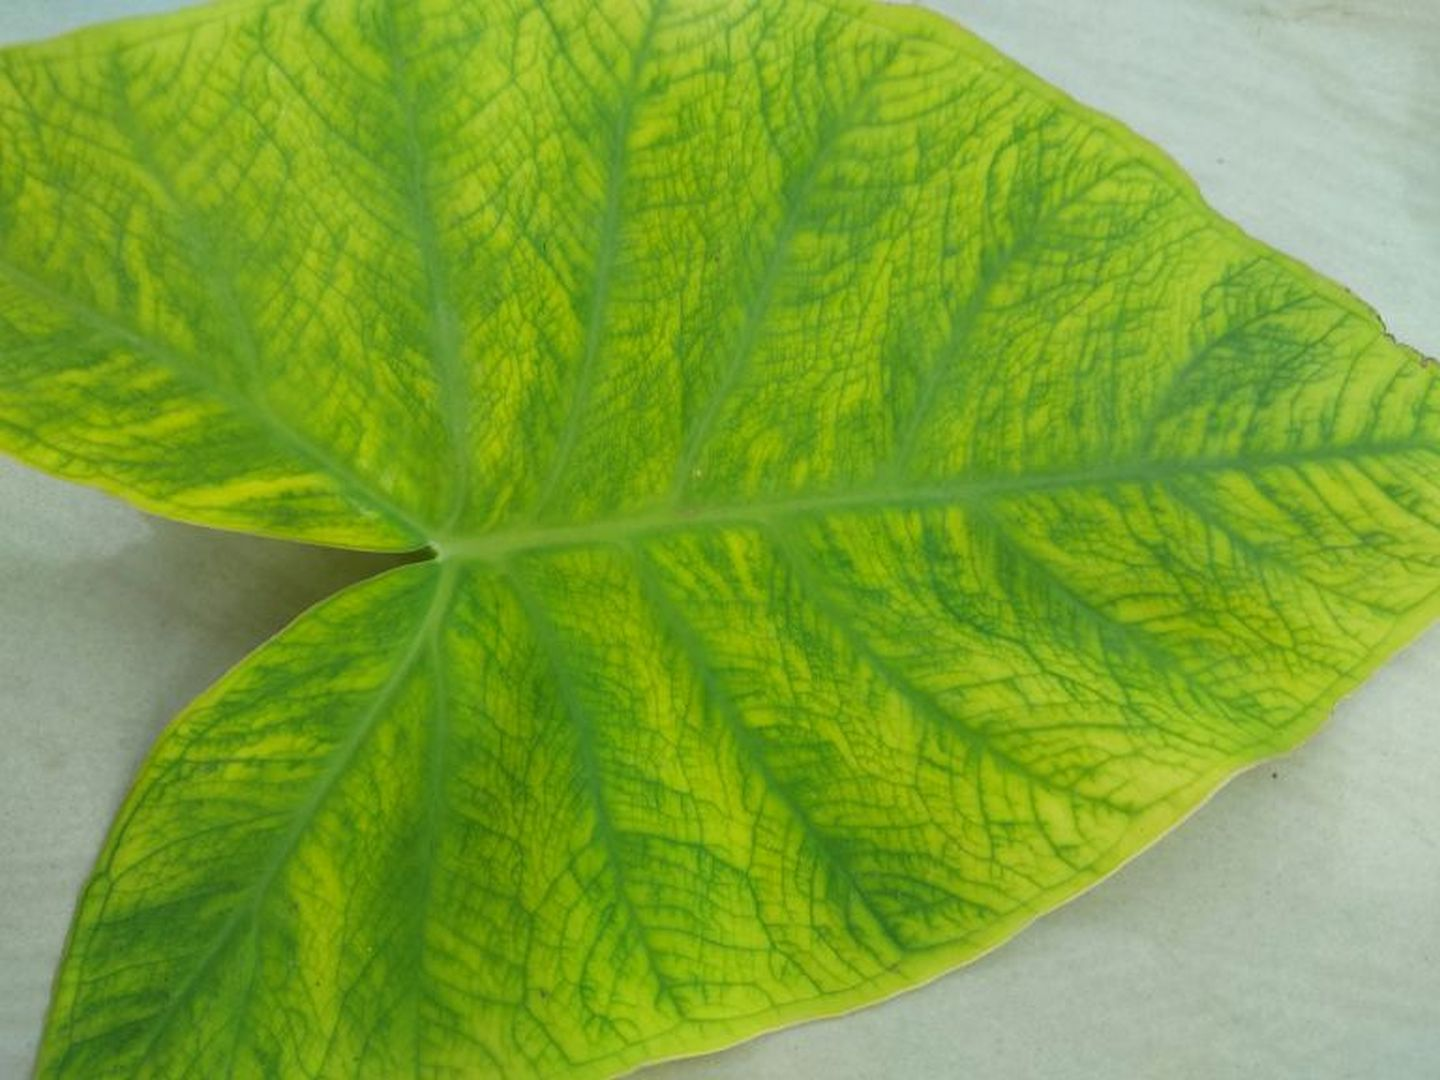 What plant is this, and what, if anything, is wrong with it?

taro, mosaic
